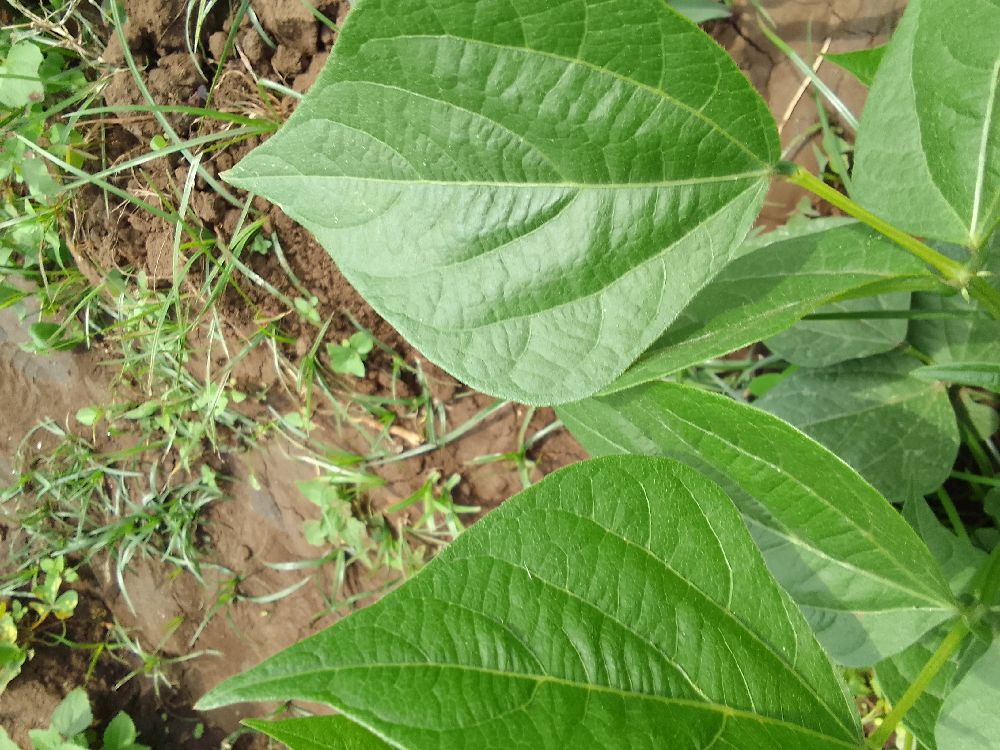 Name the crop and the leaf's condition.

common bean, healthy
